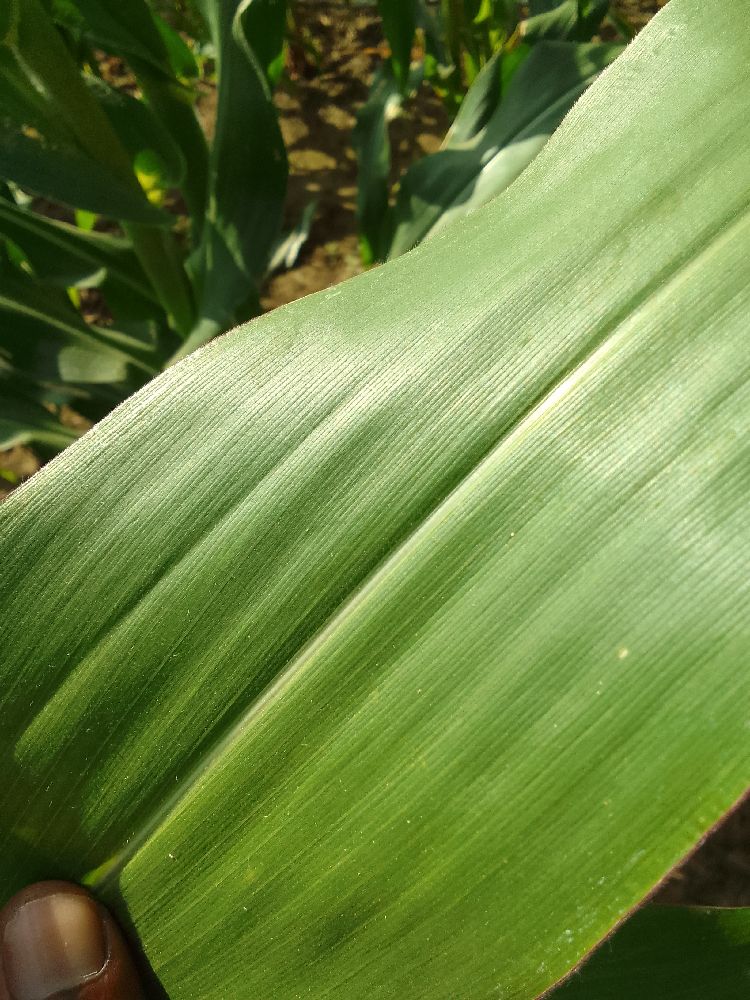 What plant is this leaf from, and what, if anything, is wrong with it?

maize, healthy
